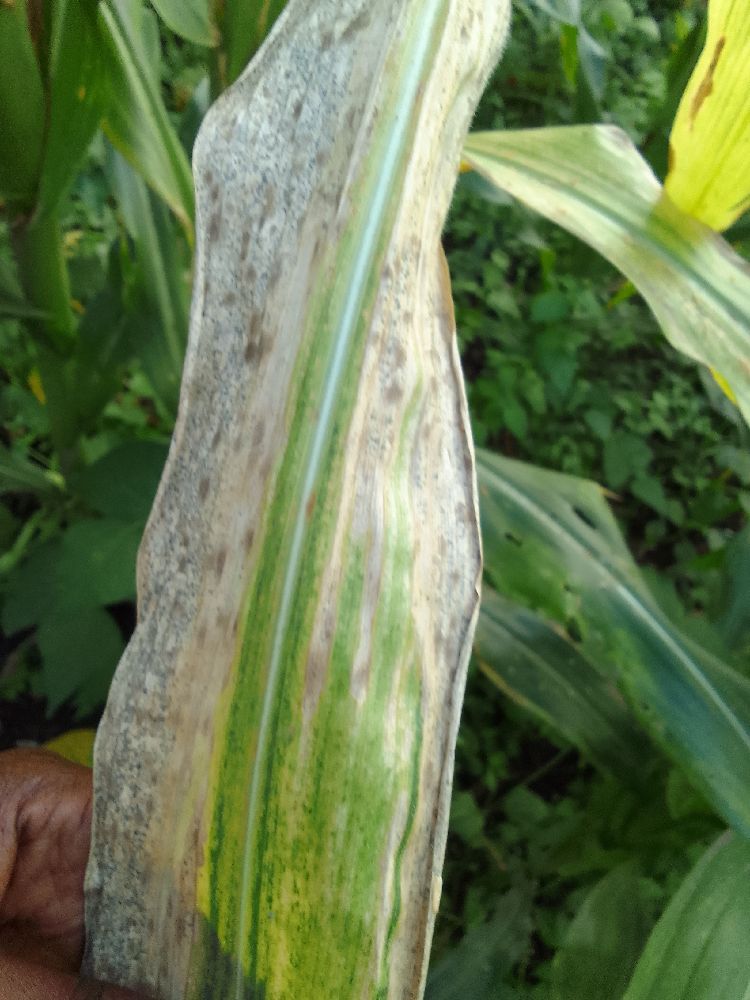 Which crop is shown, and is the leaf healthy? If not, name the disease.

maize, maize lethal necrosis
